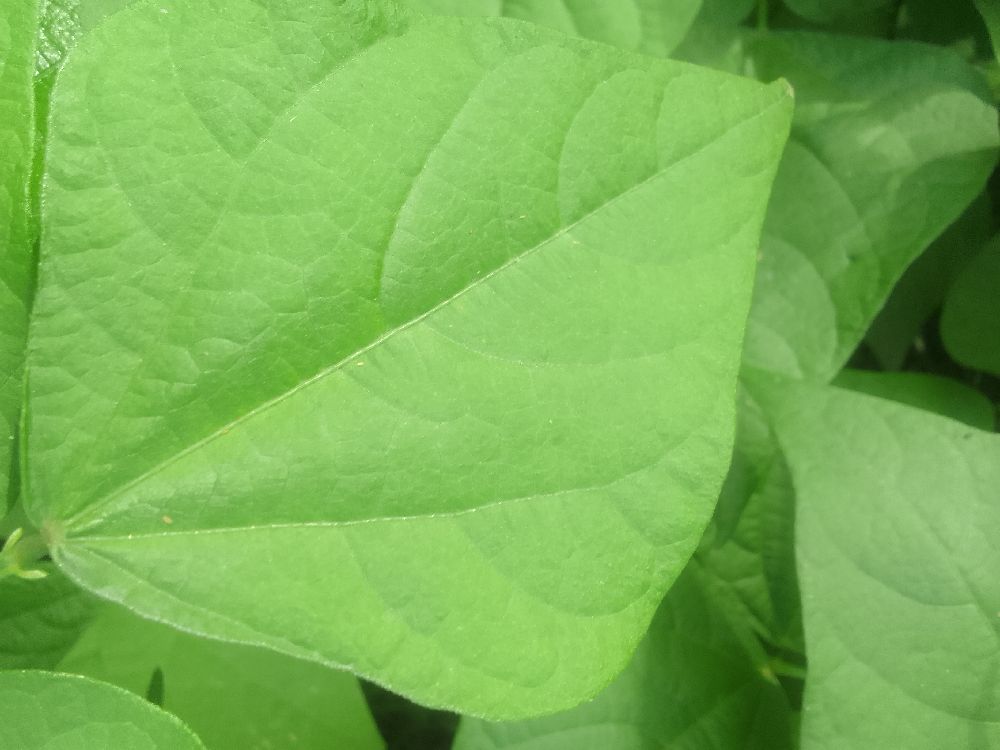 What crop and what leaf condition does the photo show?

common bean, healthy
